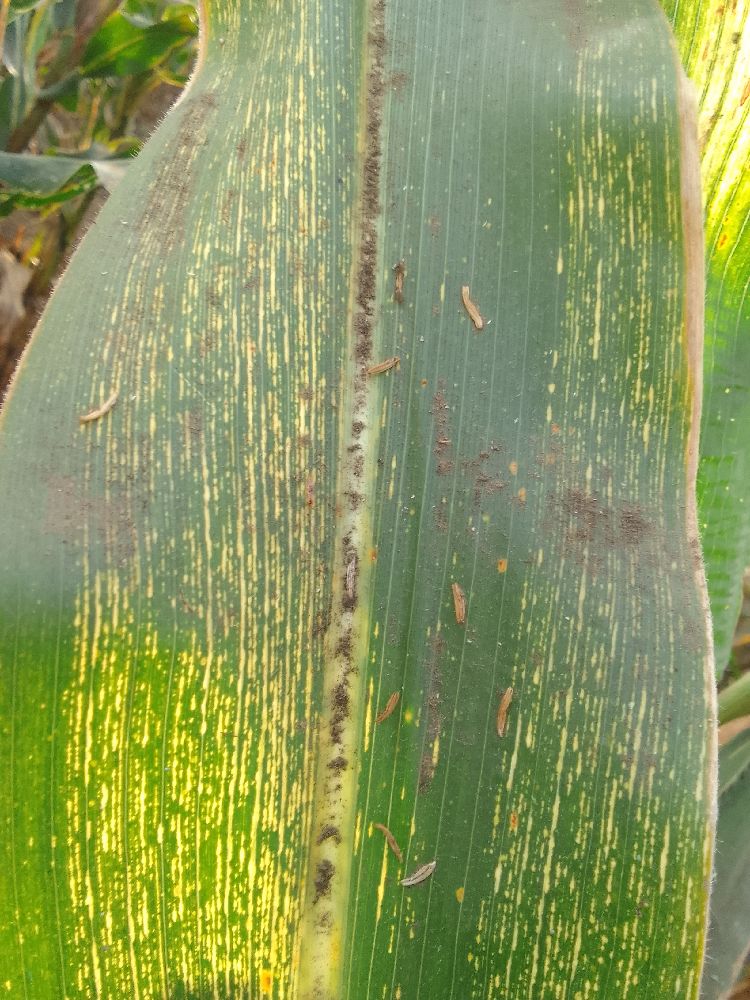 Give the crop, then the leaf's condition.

maize, maize streak virus
